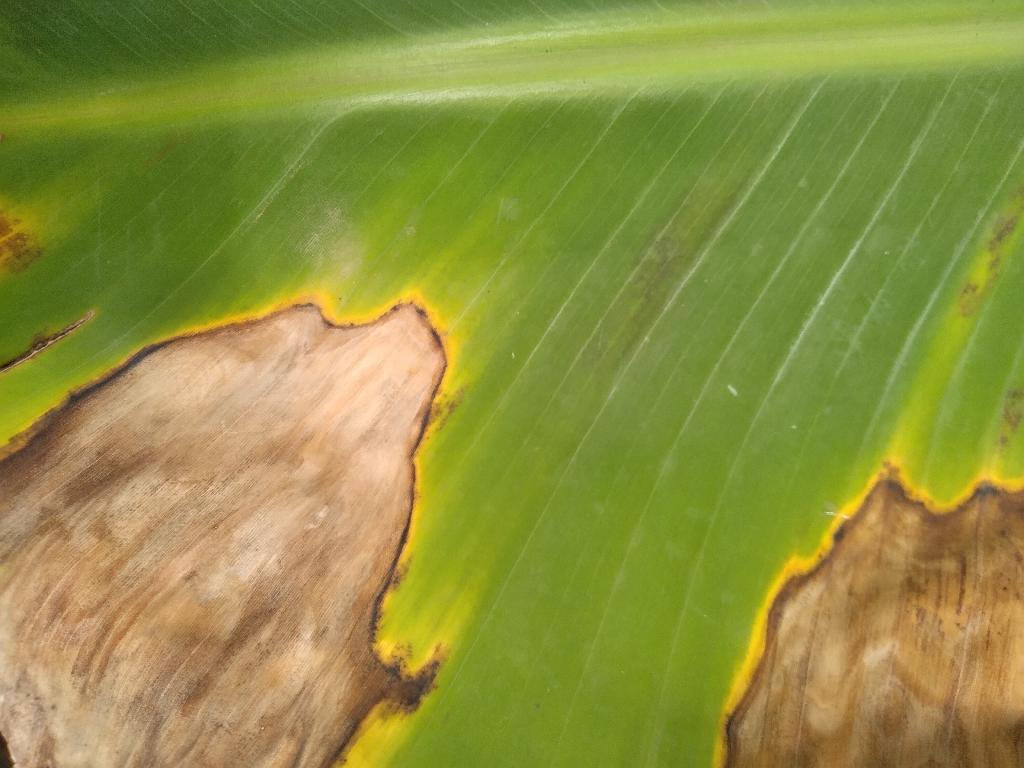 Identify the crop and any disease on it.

banana, black sigatoka
